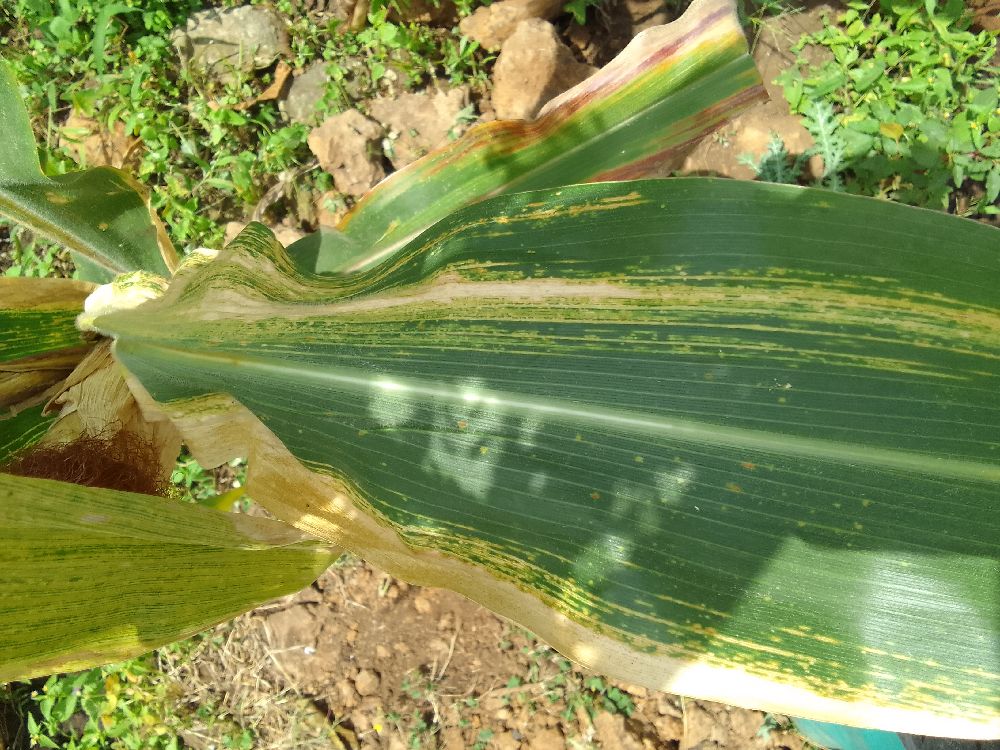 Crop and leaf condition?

maize, maize lethal necrosis
